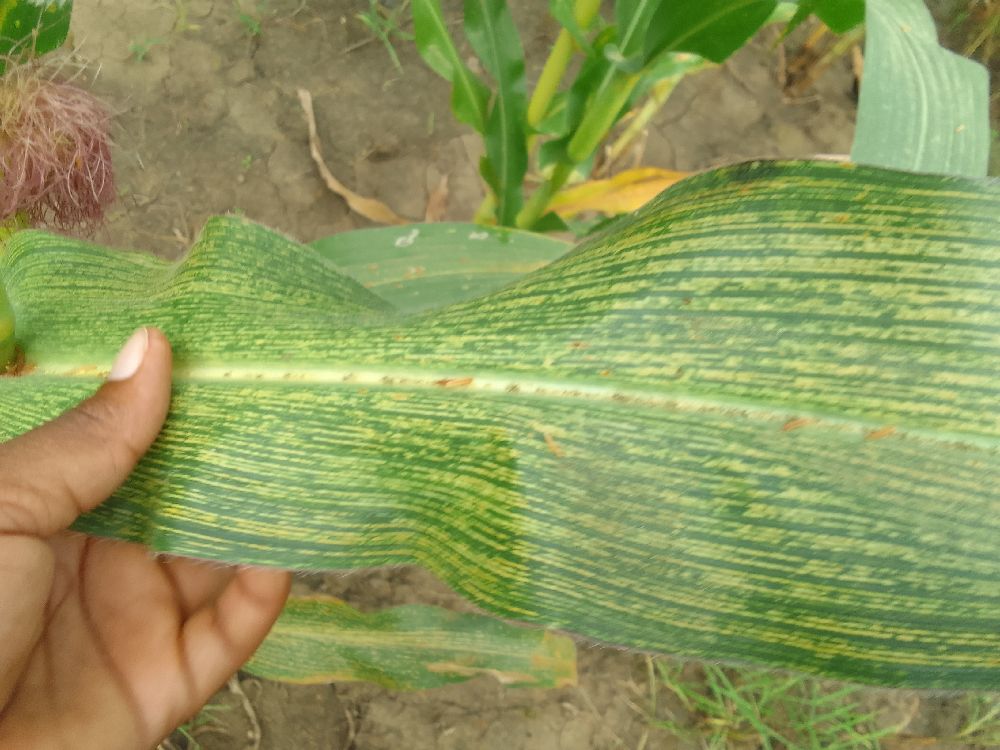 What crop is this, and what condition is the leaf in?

maize, maize streak virus
